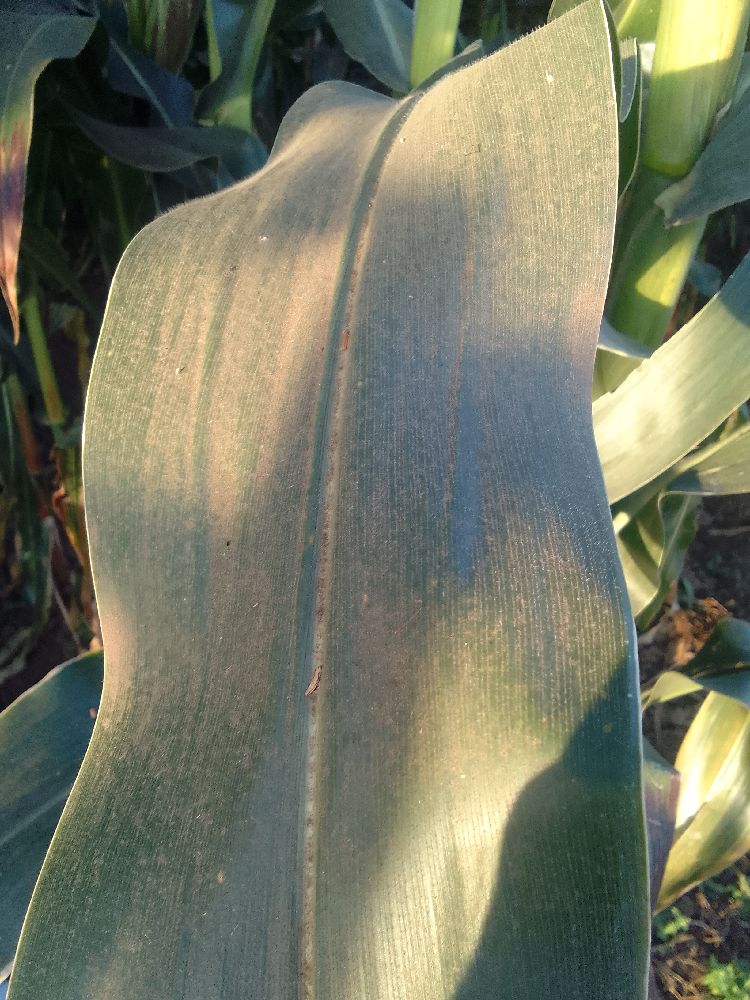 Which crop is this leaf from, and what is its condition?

maize, healthy
